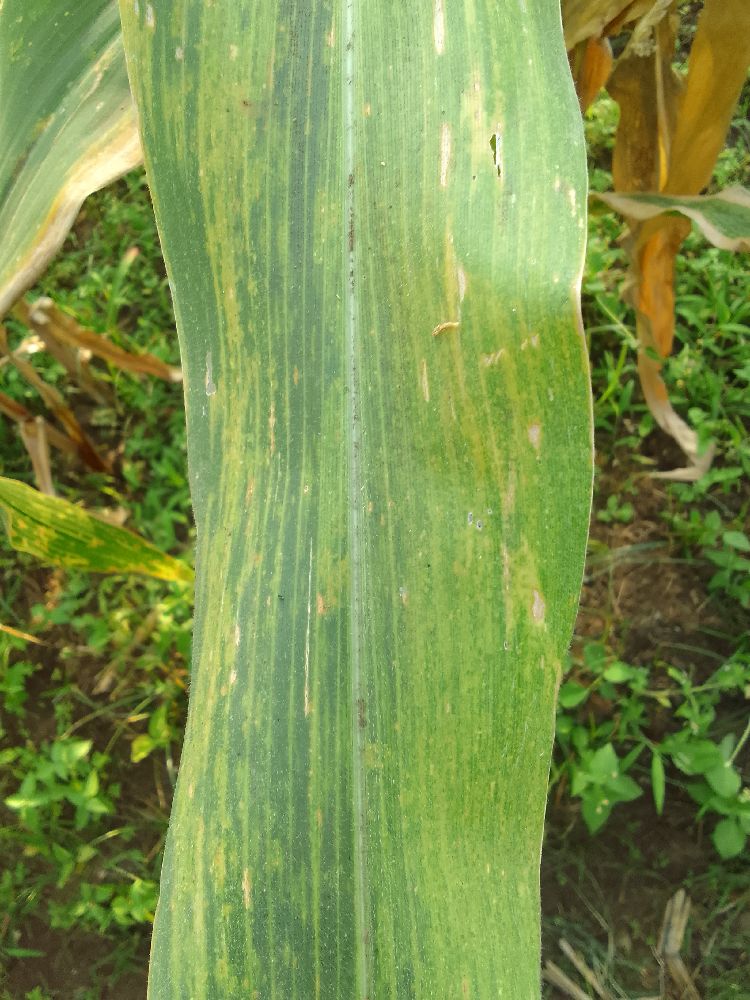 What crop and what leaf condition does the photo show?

maize, maize lethal necrosis
